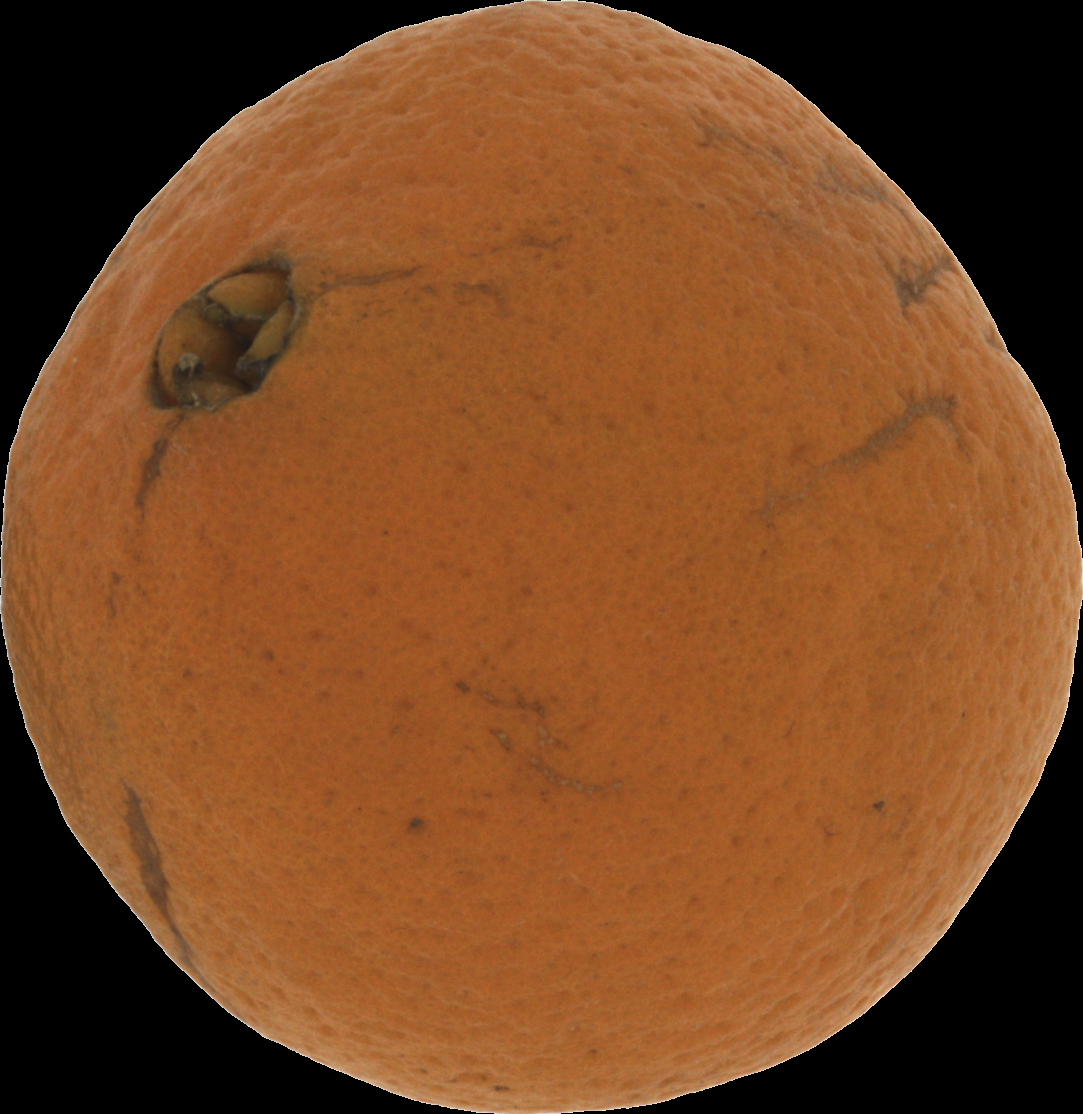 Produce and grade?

orange, bad
